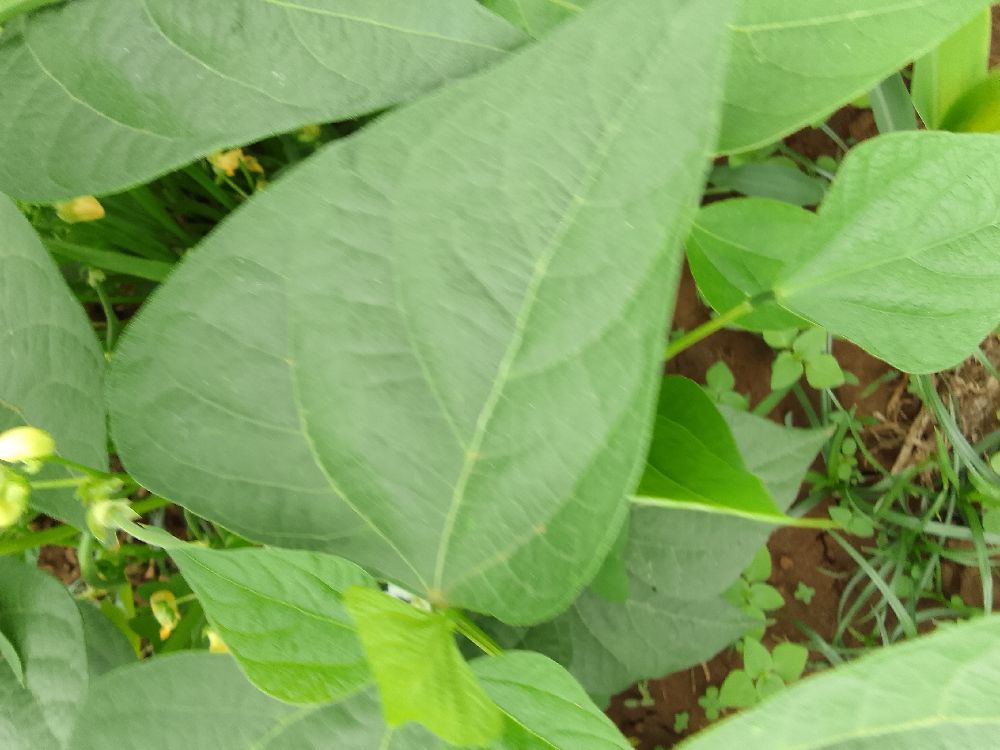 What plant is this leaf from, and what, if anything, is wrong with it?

common bean, healthy
